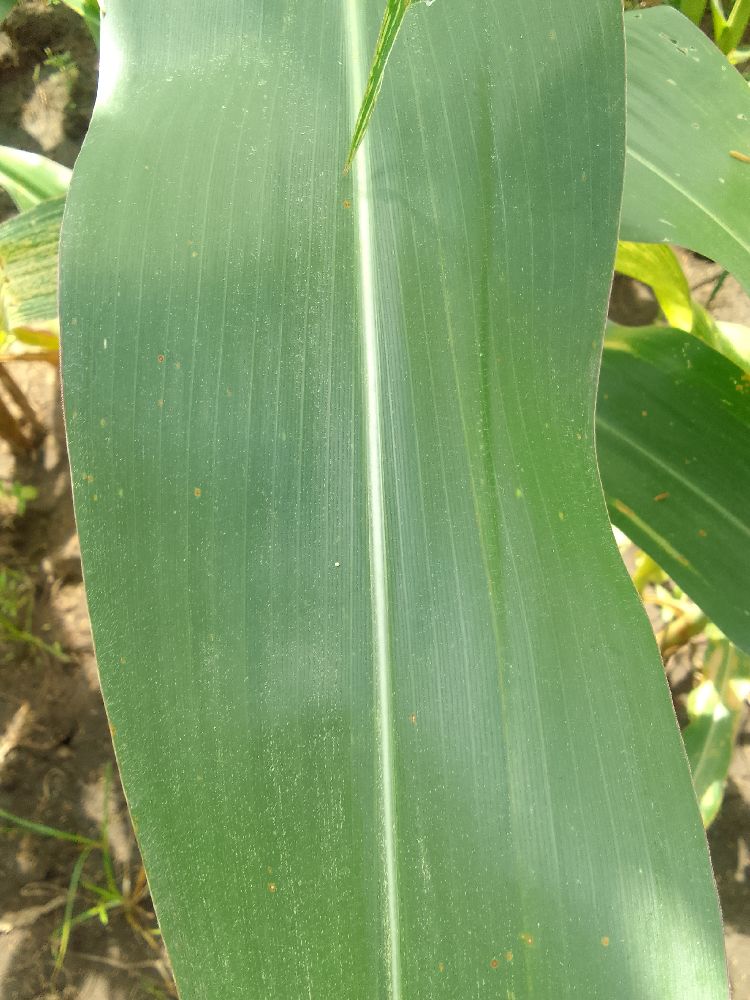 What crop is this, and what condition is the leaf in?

maize, healthy
